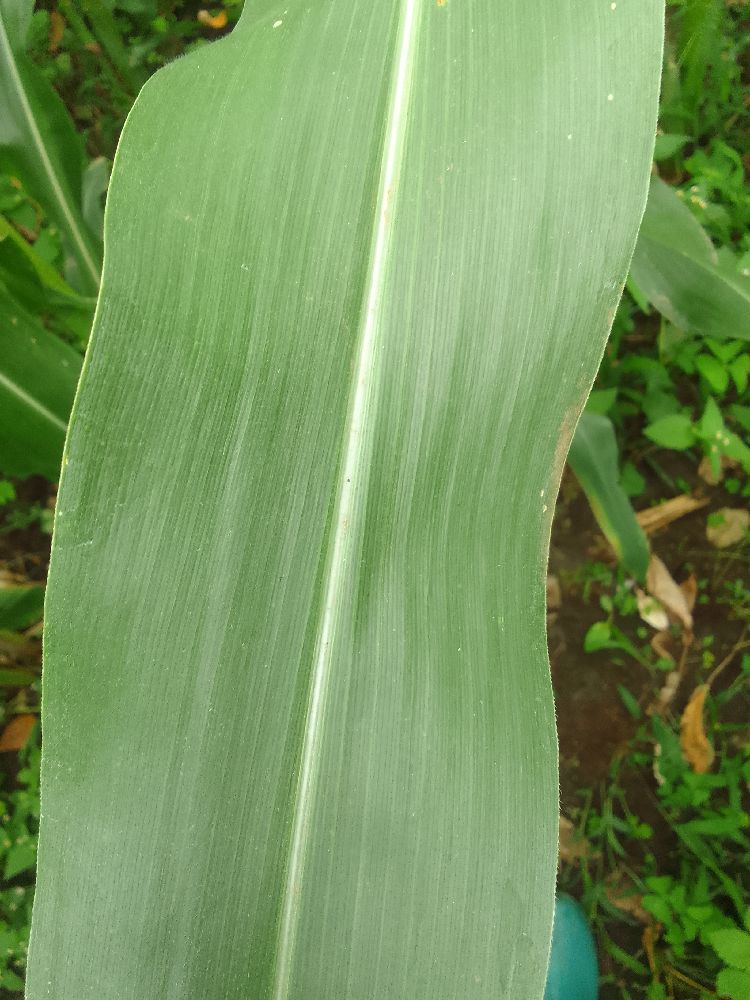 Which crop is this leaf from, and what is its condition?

maize, healthy
